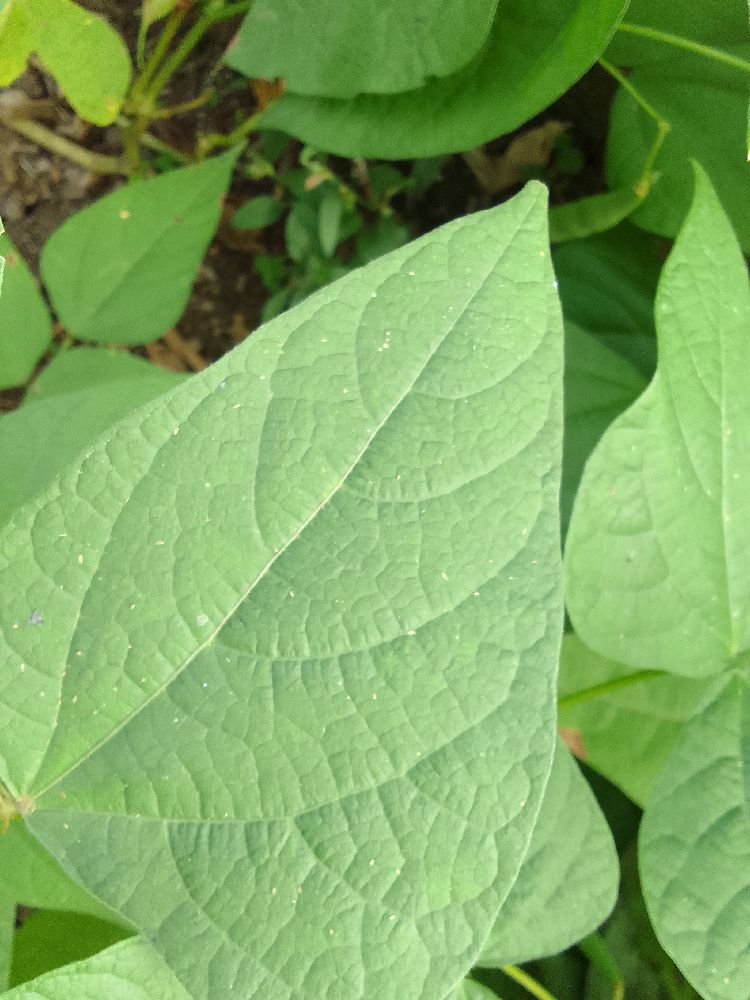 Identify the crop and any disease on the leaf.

common bean, healthy
